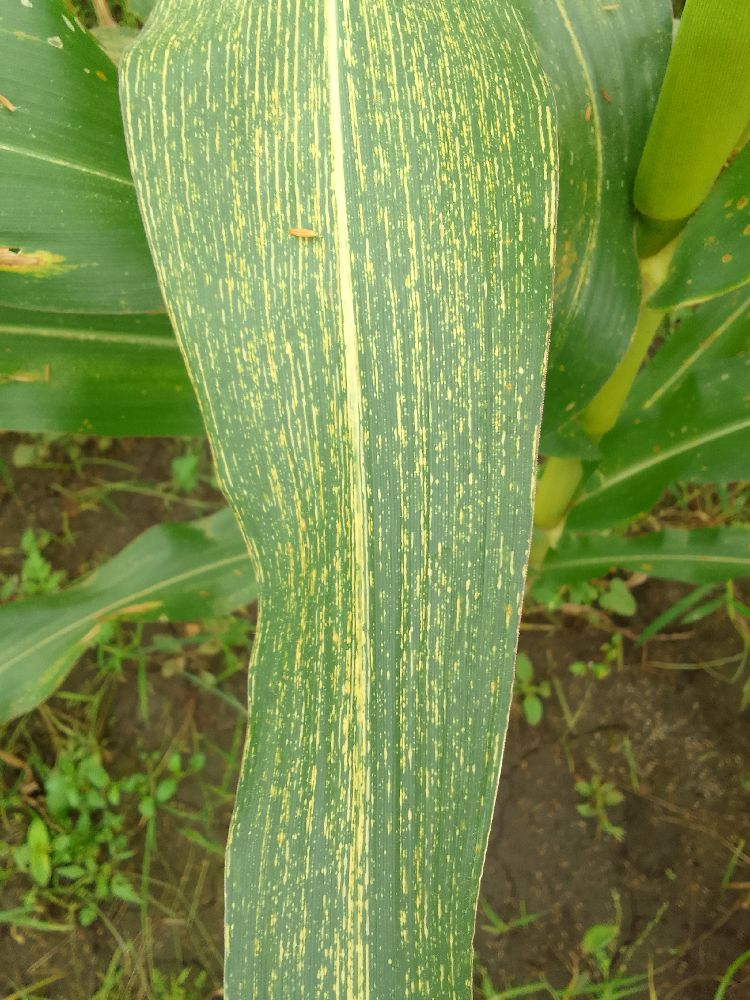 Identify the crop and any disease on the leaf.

maize, maize streak virus
